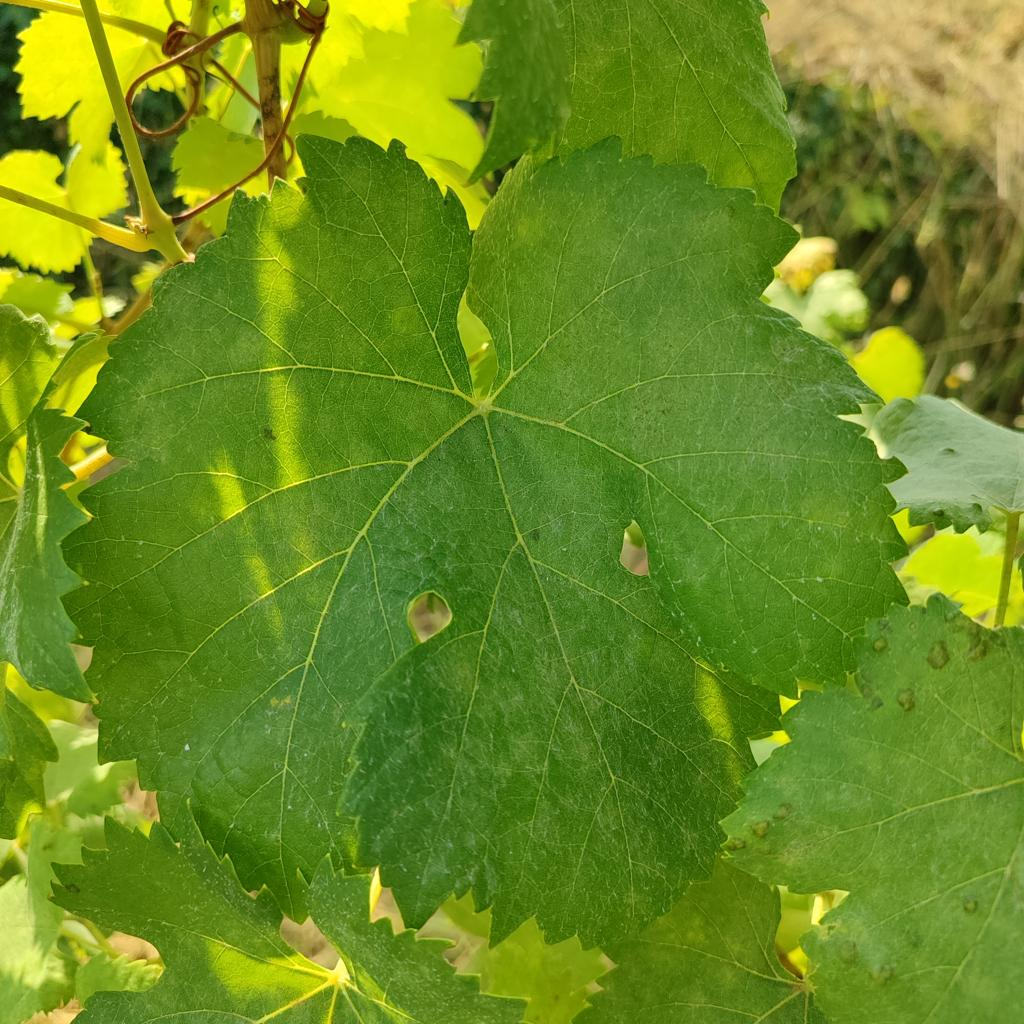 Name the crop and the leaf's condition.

grapevine, healthy
